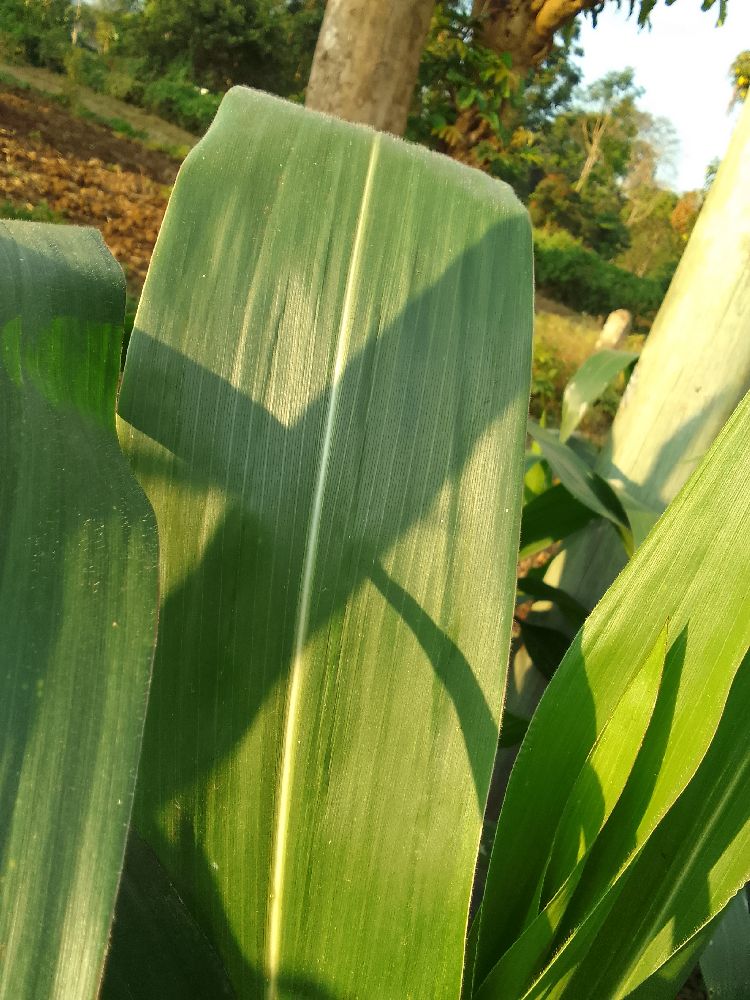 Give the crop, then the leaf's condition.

maize, healthy
